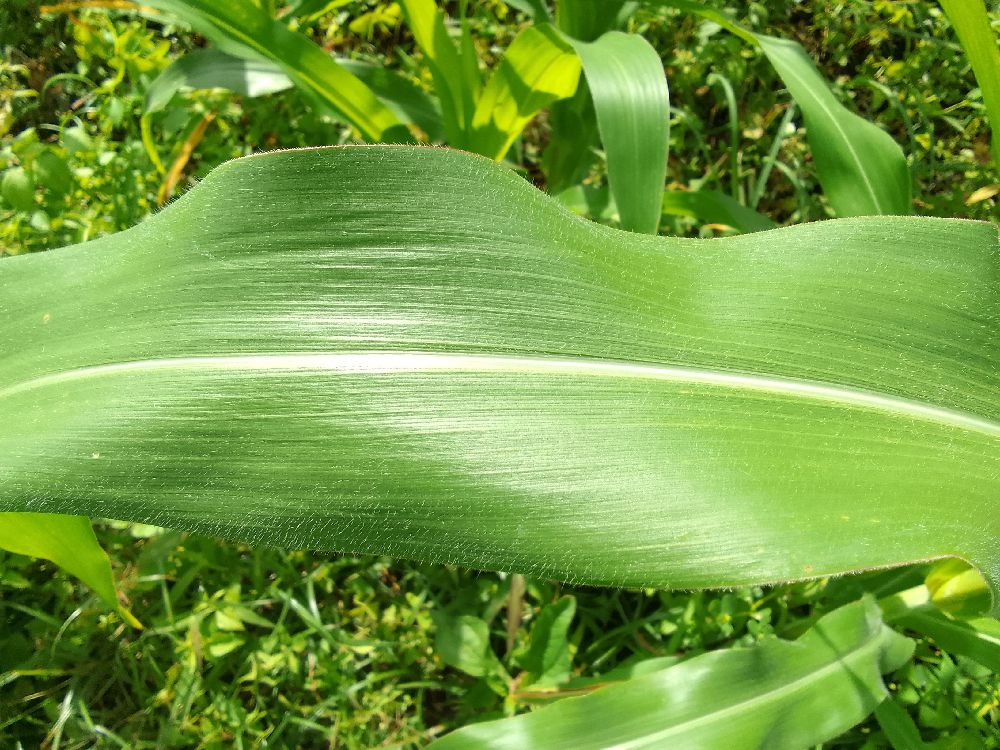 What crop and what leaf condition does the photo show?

maize, healthy
